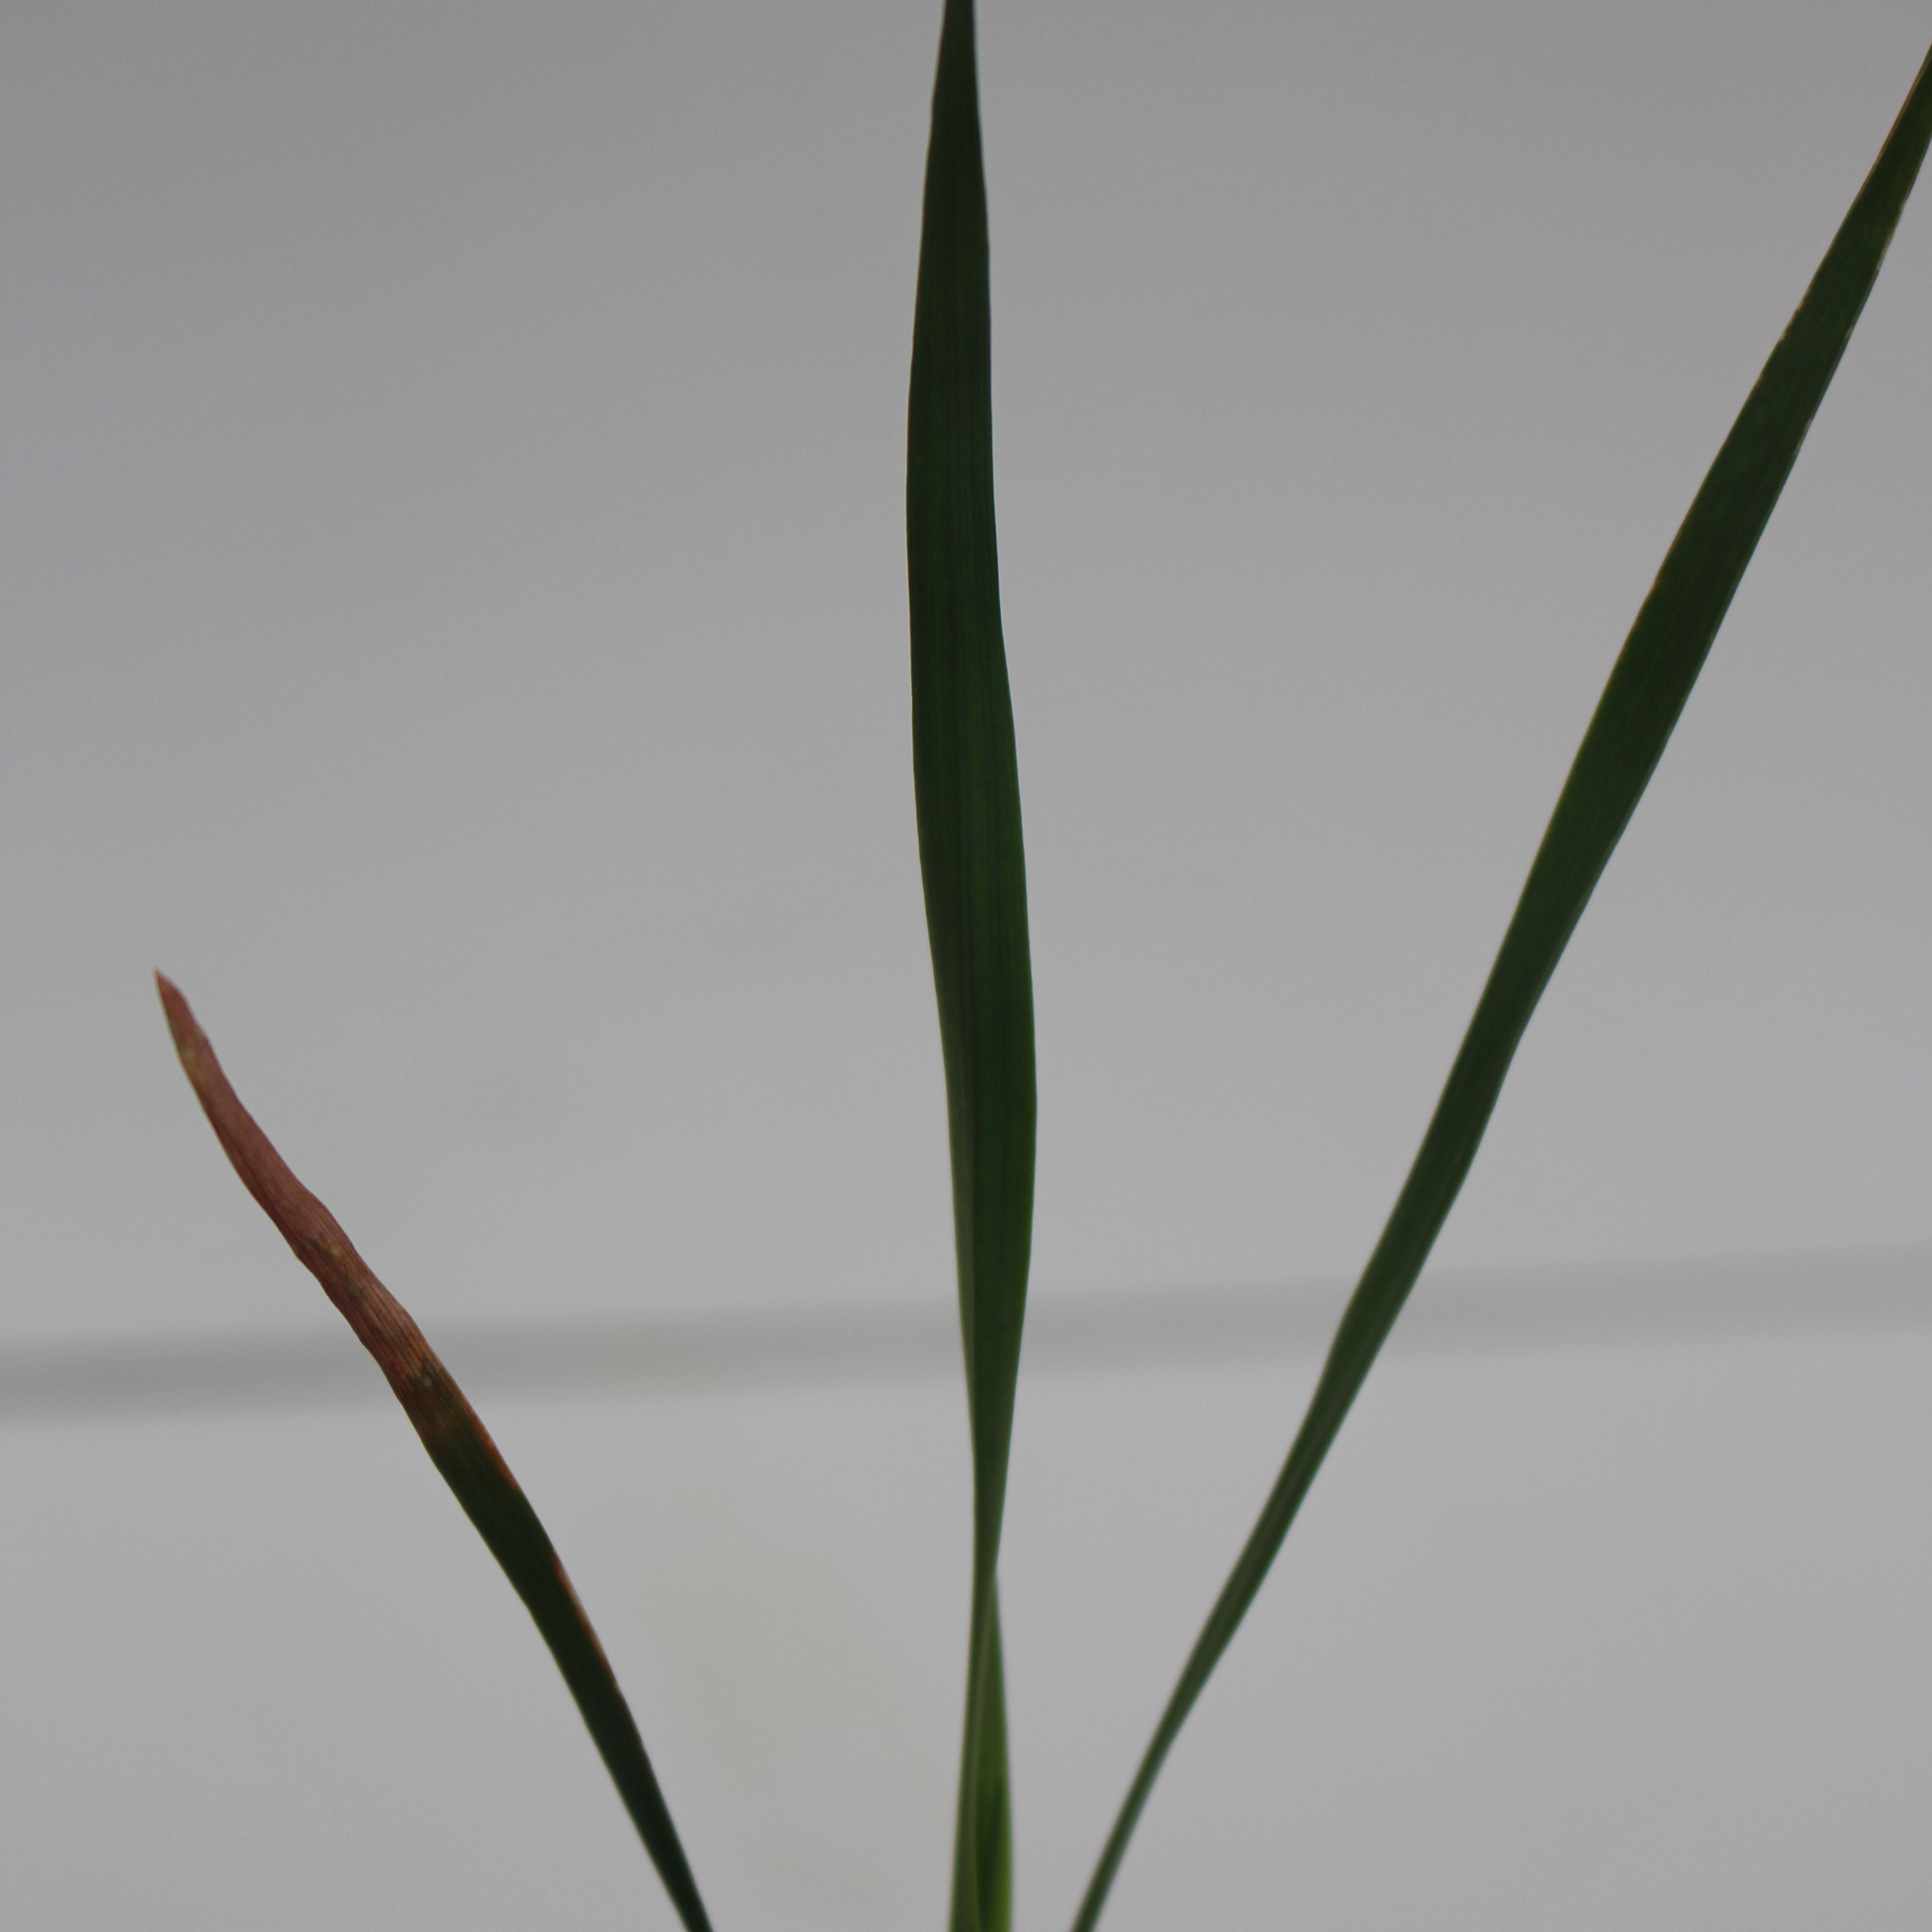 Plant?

Avena sterilis
